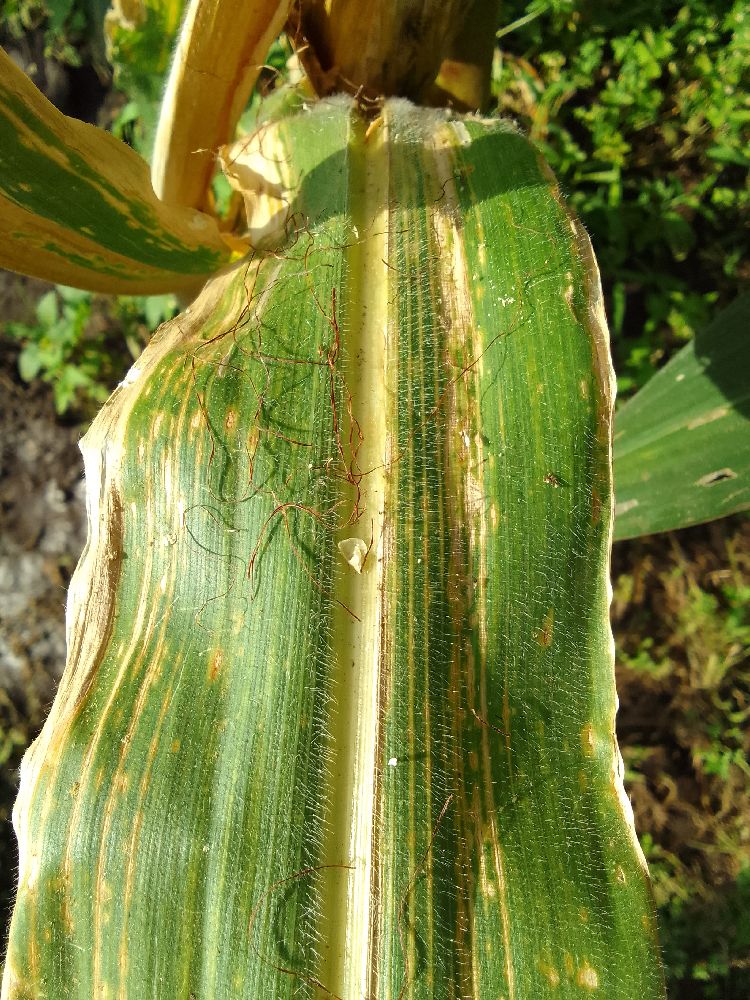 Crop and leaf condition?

maize, maize lethal necrosis
